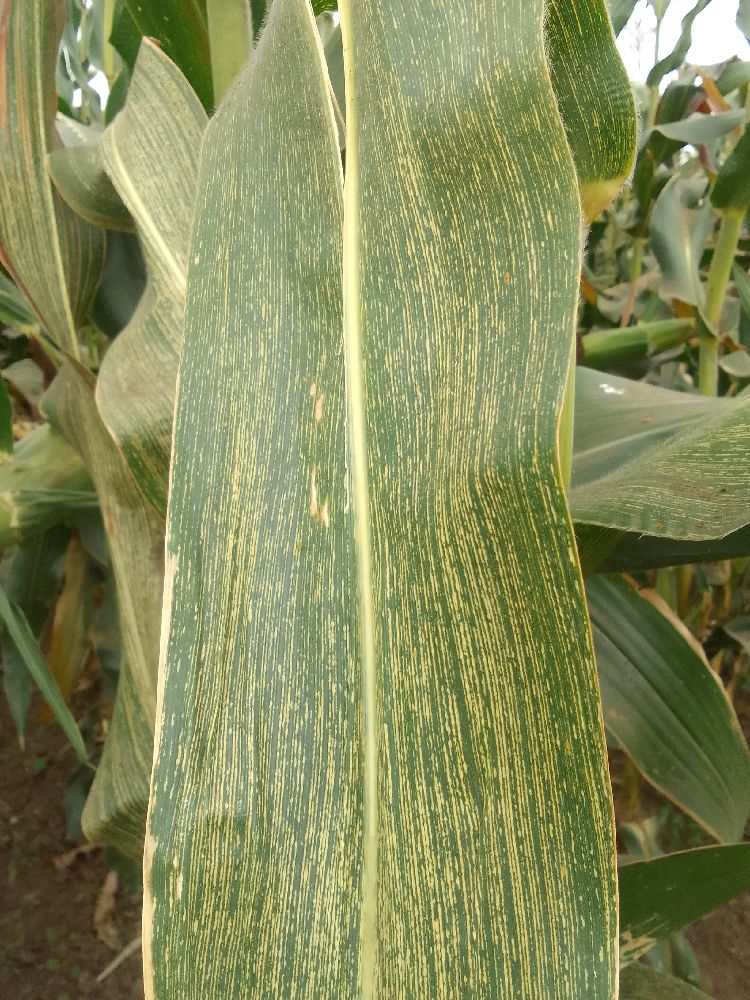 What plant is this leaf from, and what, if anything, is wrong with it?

maize, maize streak virus
